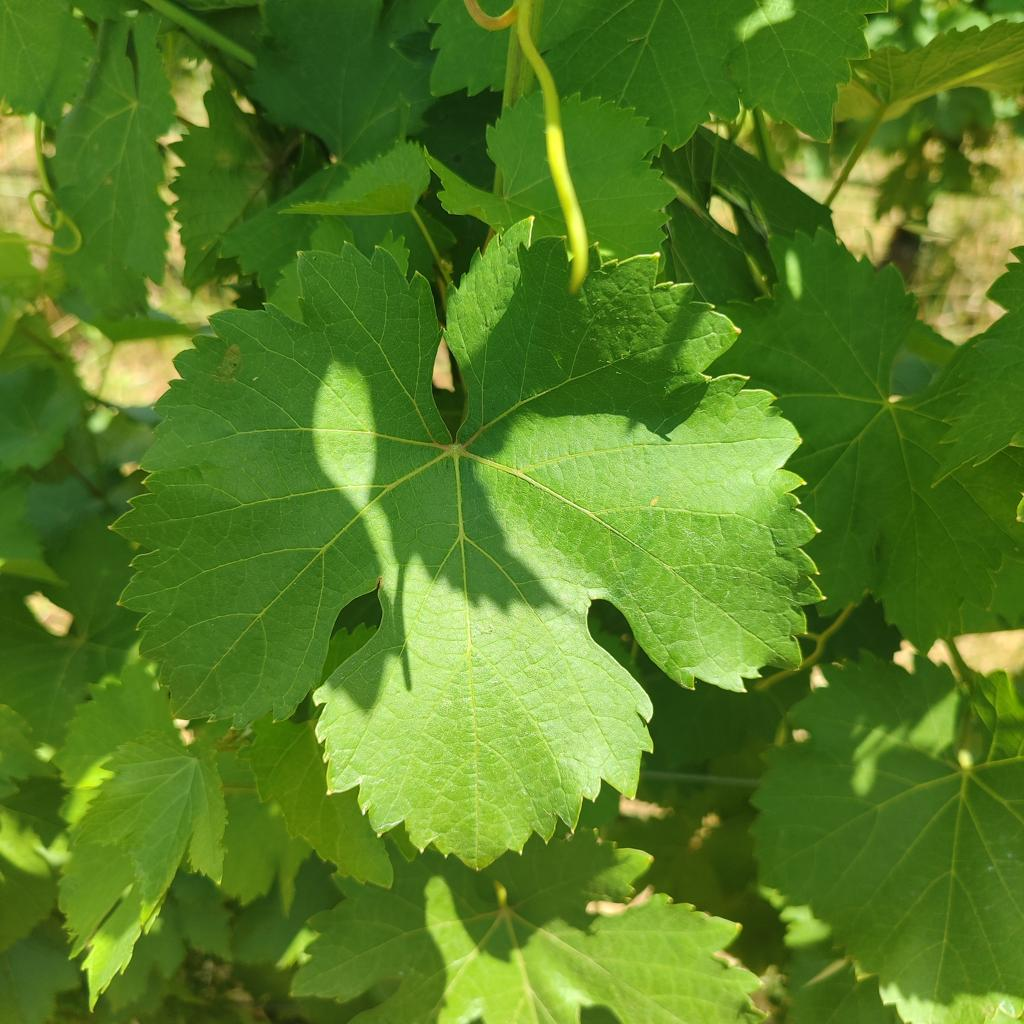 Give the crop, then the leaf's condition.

grapevine, healthy
